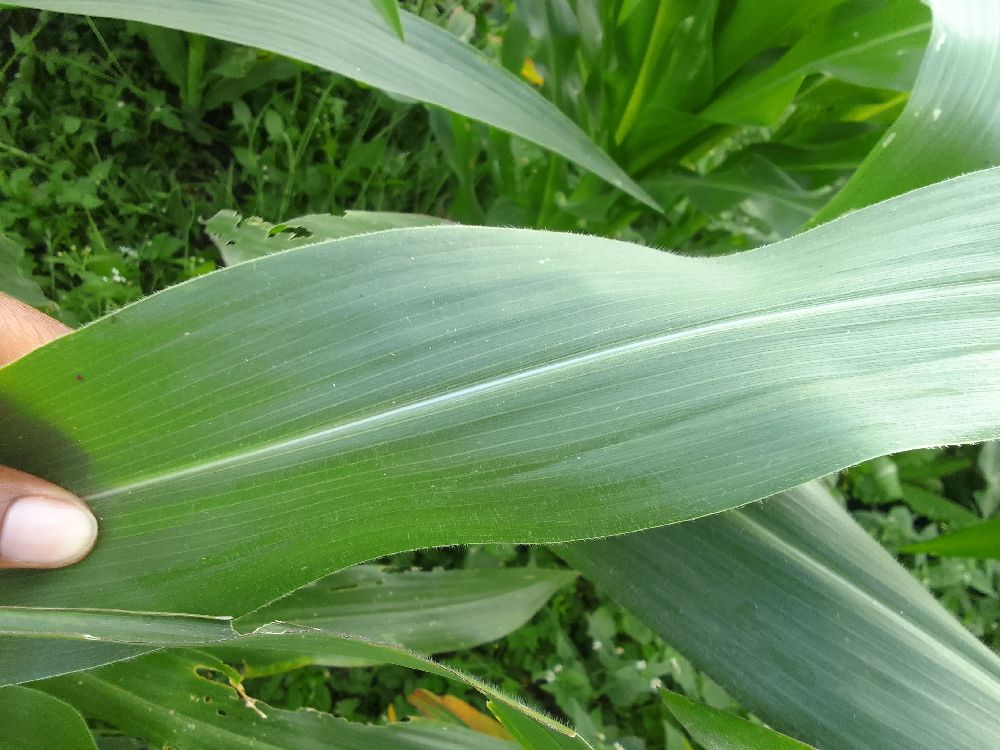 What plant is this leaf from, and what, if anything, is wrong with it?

maize, healthy
